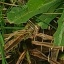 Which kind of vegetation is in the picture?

structured weed
